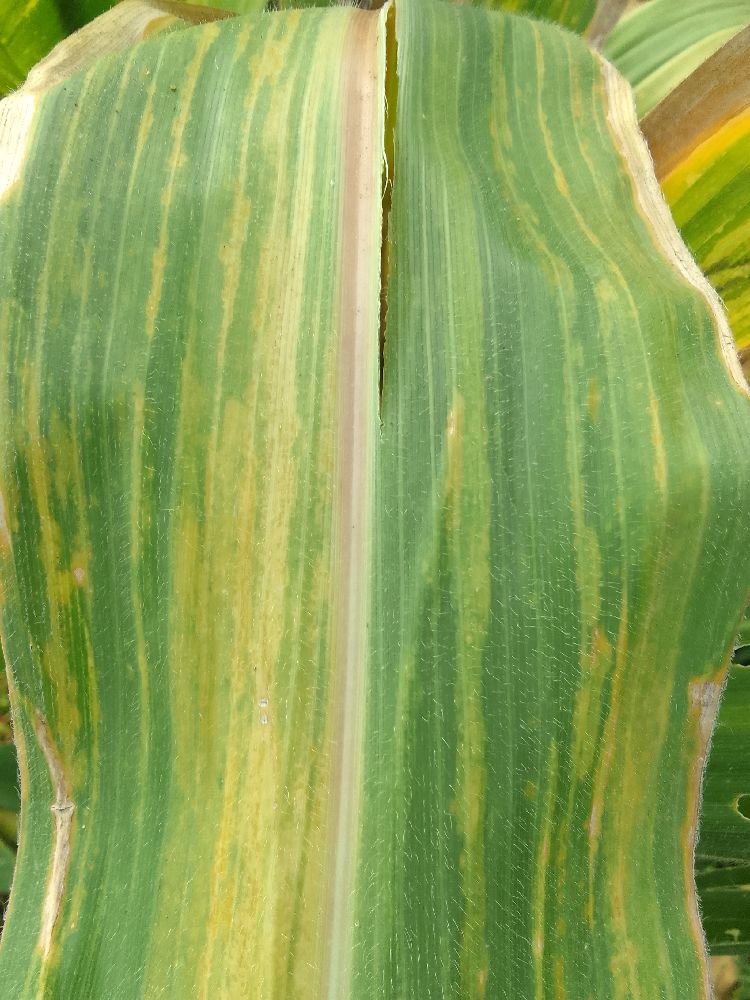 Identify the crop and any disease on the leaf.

maize, maize lethal necrosis
